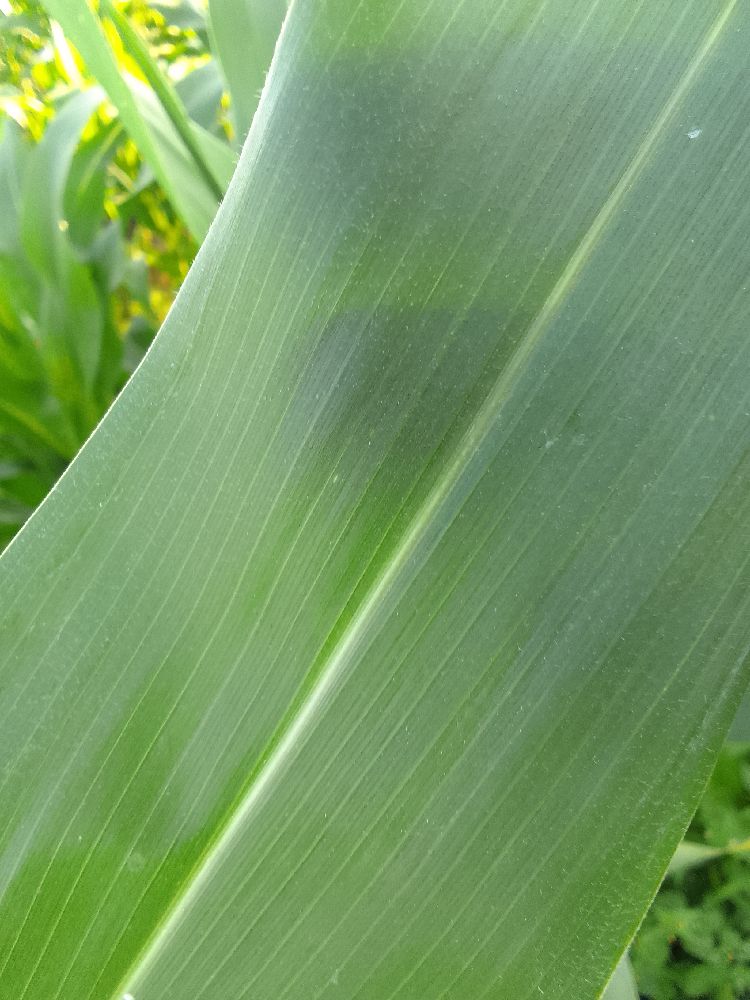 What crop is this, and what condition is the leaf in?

maize, healthy
